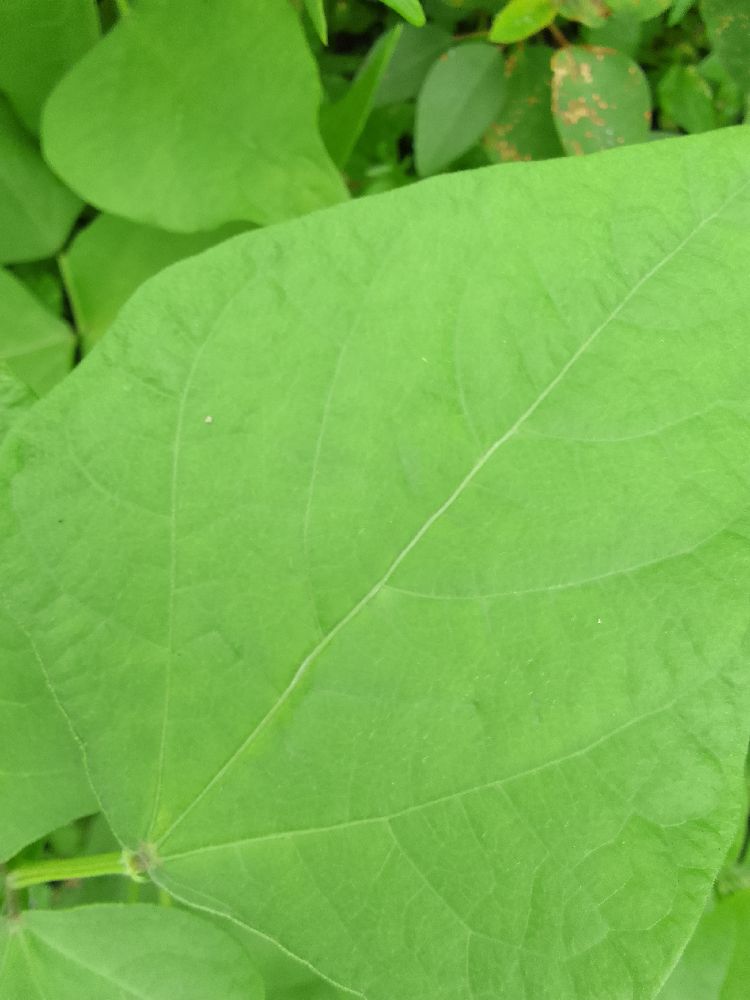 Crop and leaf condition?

common bean, healthy
